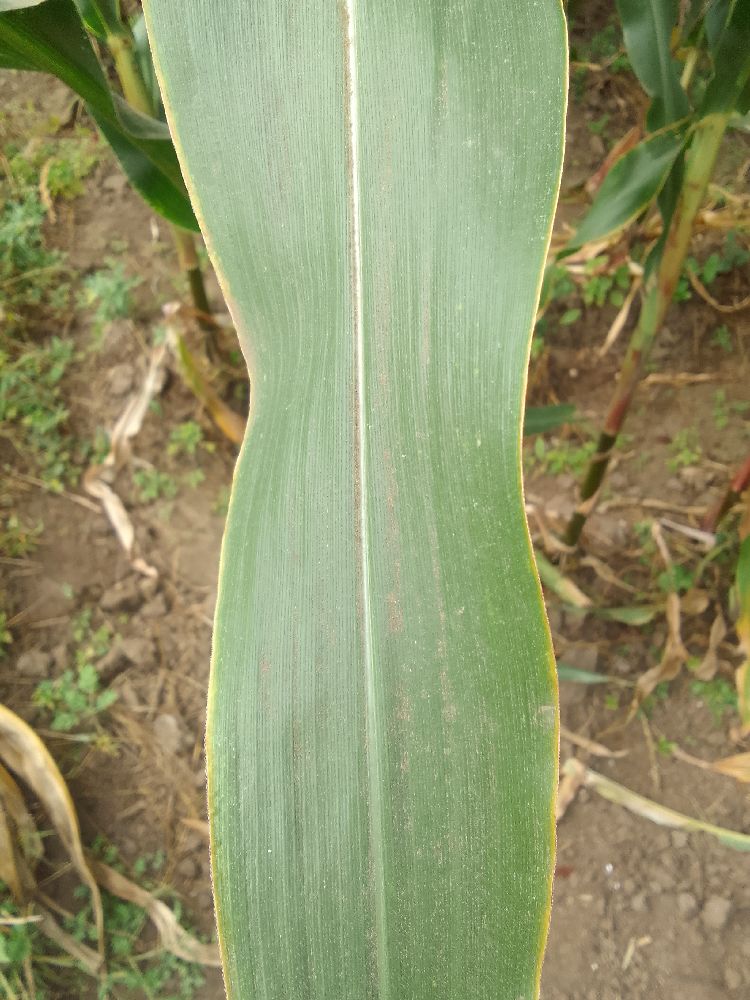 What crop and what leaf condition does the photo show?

maize, healthy
